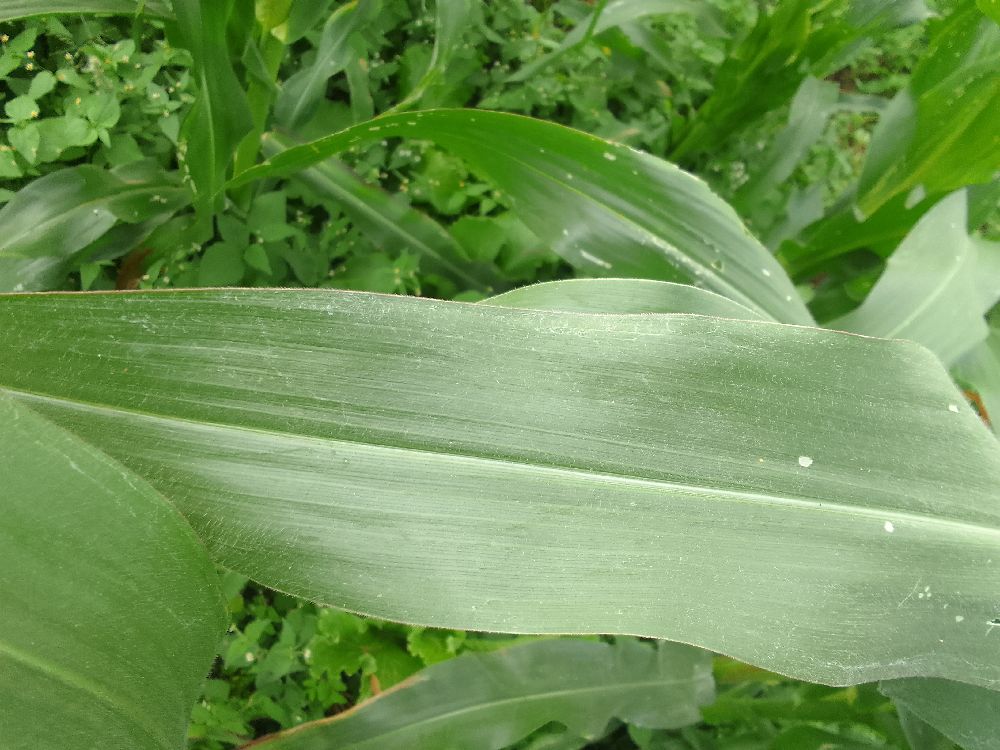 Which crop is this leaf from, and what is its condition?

maize, healthy
